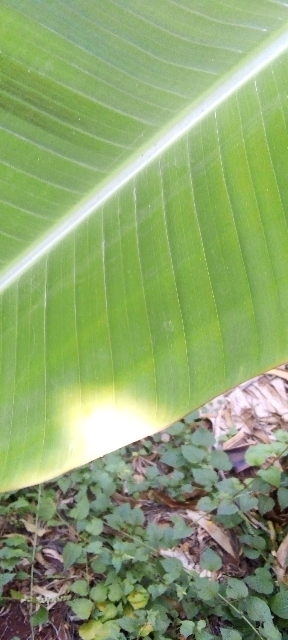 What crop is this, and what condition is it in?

banana, healthy
